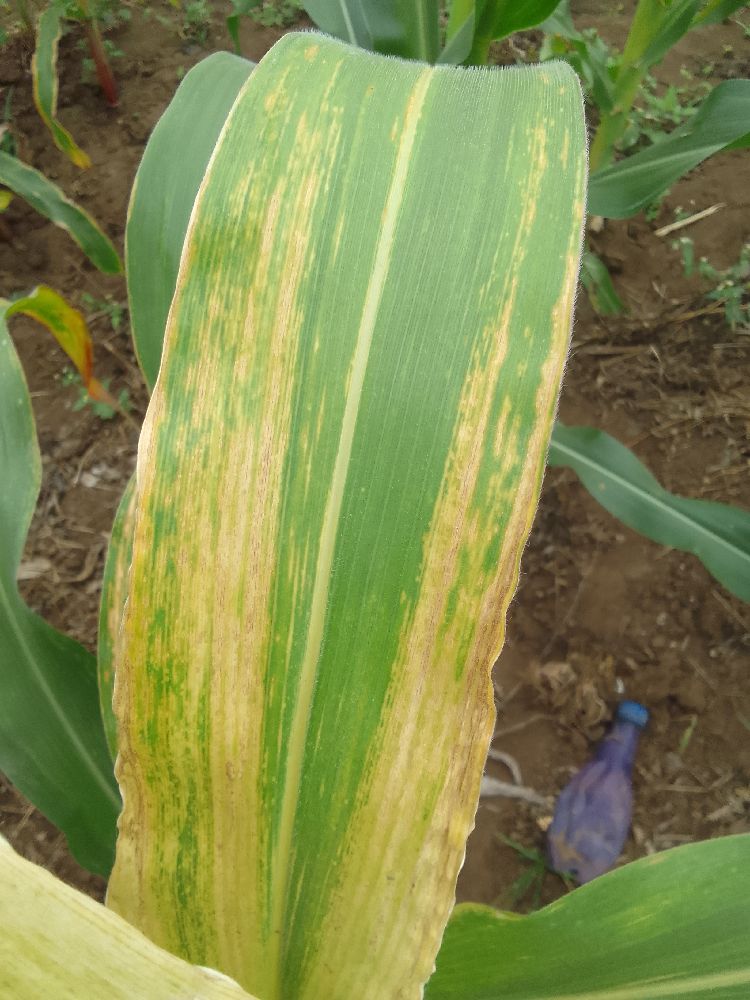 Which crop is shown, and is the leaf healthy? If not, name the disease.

maize, maize lethal necrosis
